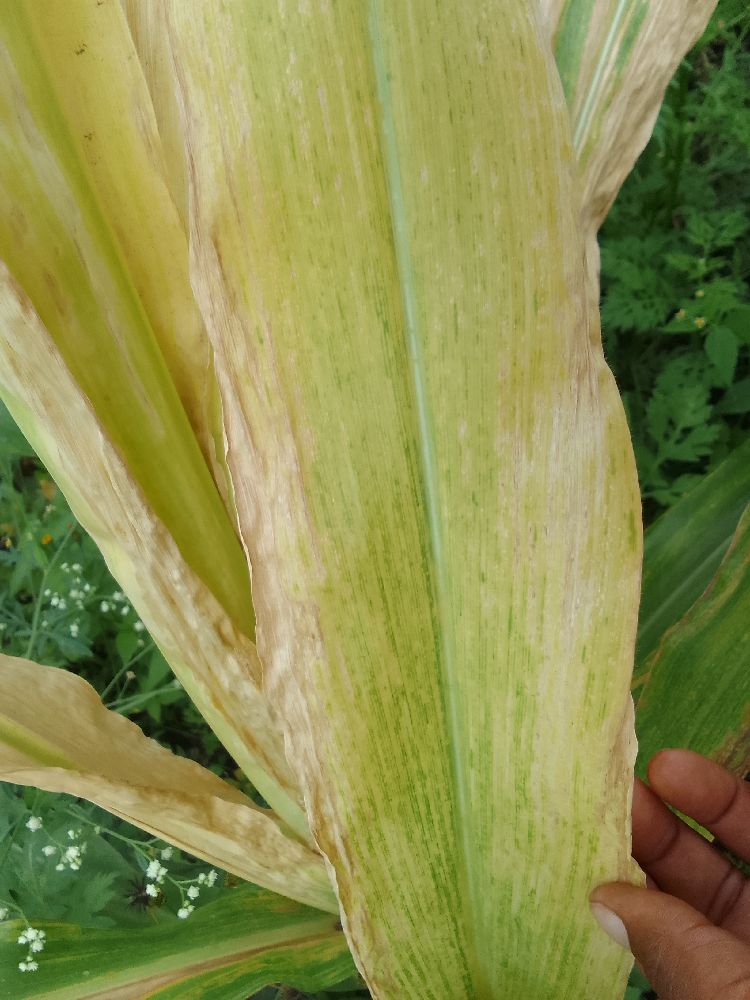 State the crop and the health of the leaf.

maize, maize lethal necrosis
